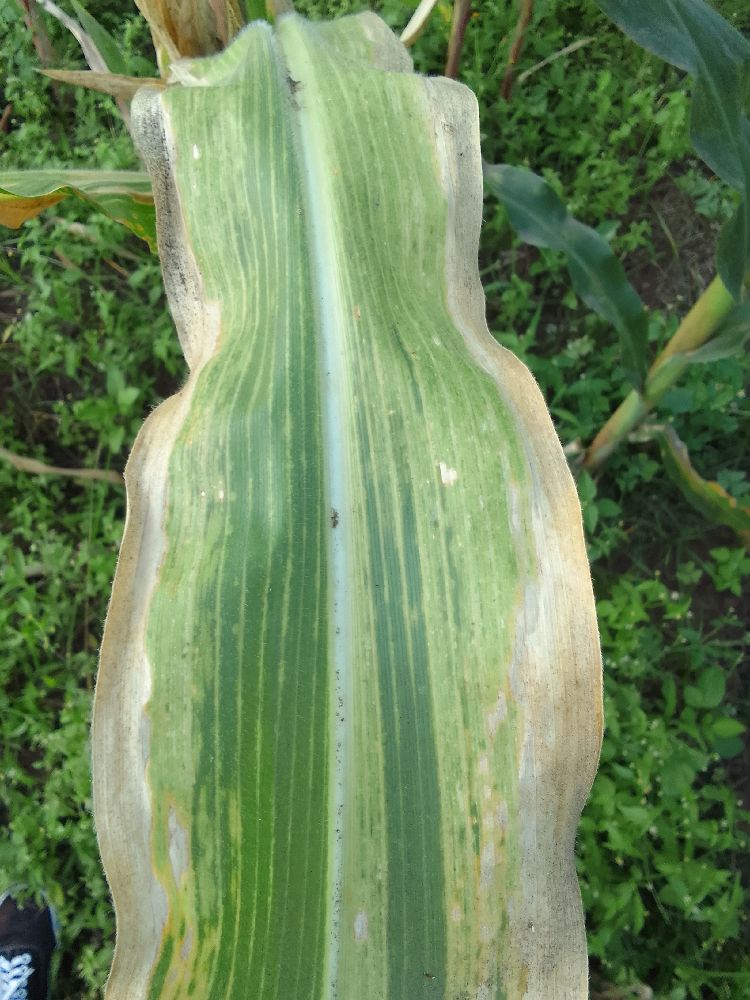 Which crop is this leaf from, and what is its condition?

maize, maize lethal necrosis
